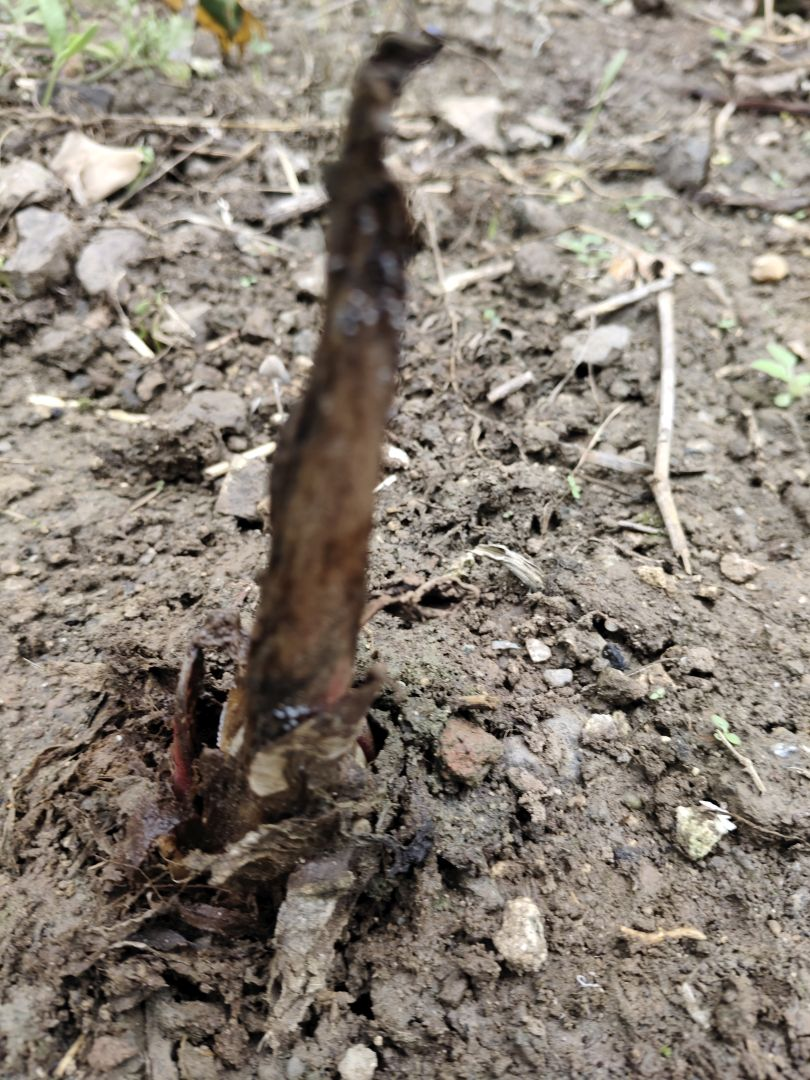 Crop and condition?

taro, root rot
